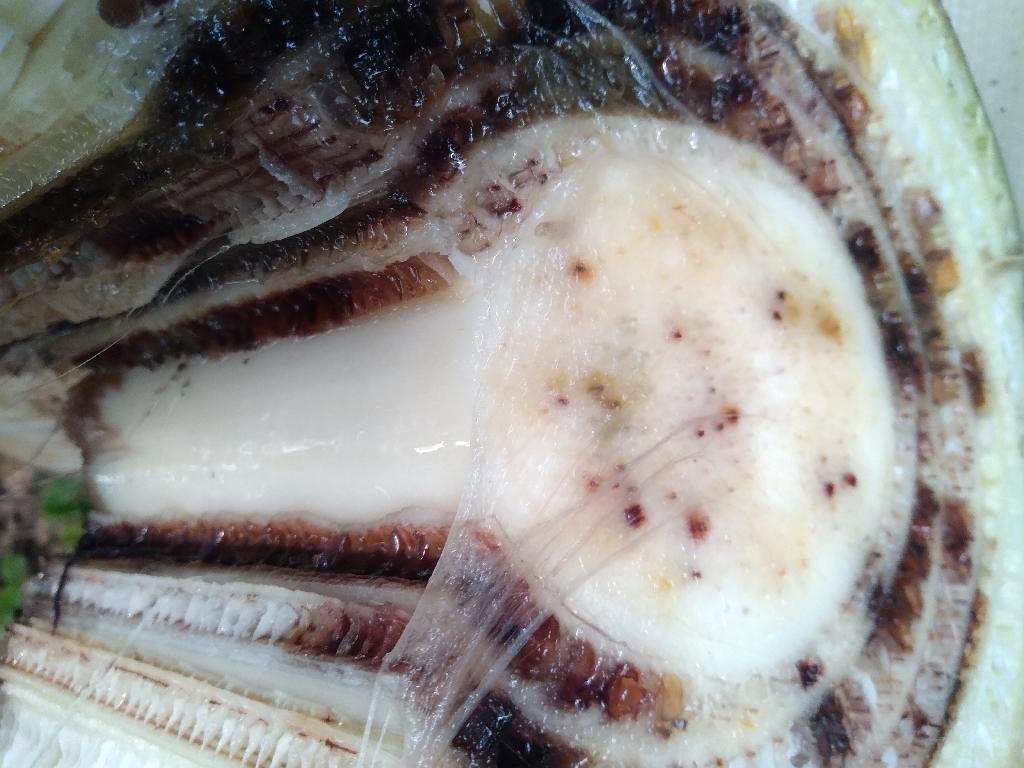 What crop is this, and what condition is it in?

banana, fusarium wilt race 1
